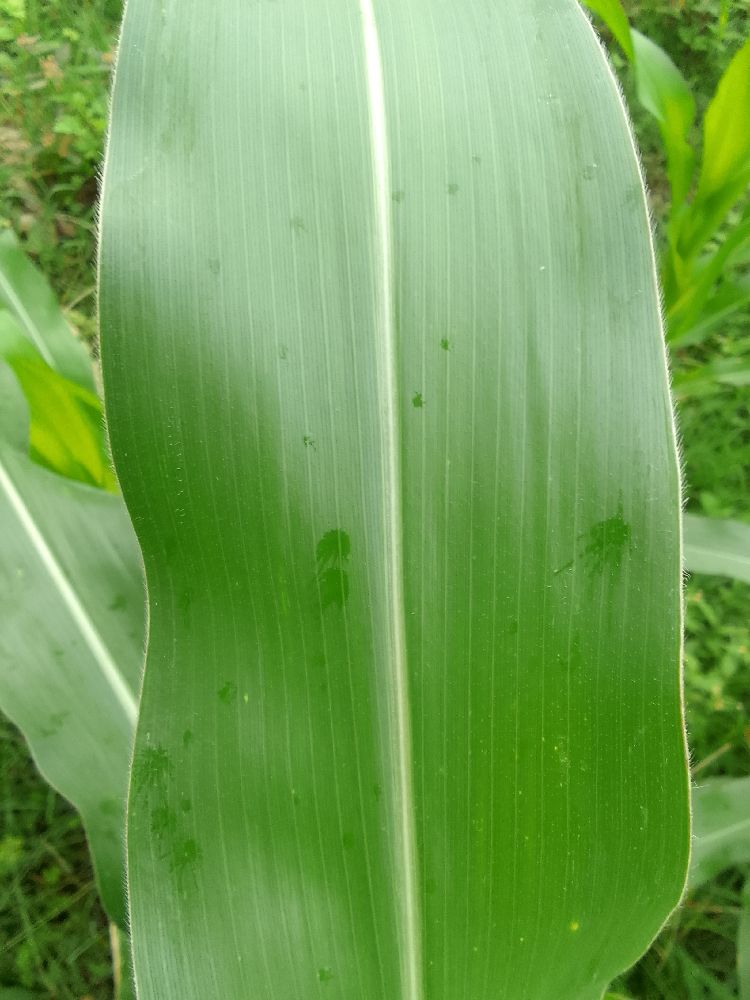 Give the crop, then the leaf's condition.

maize, healthy
